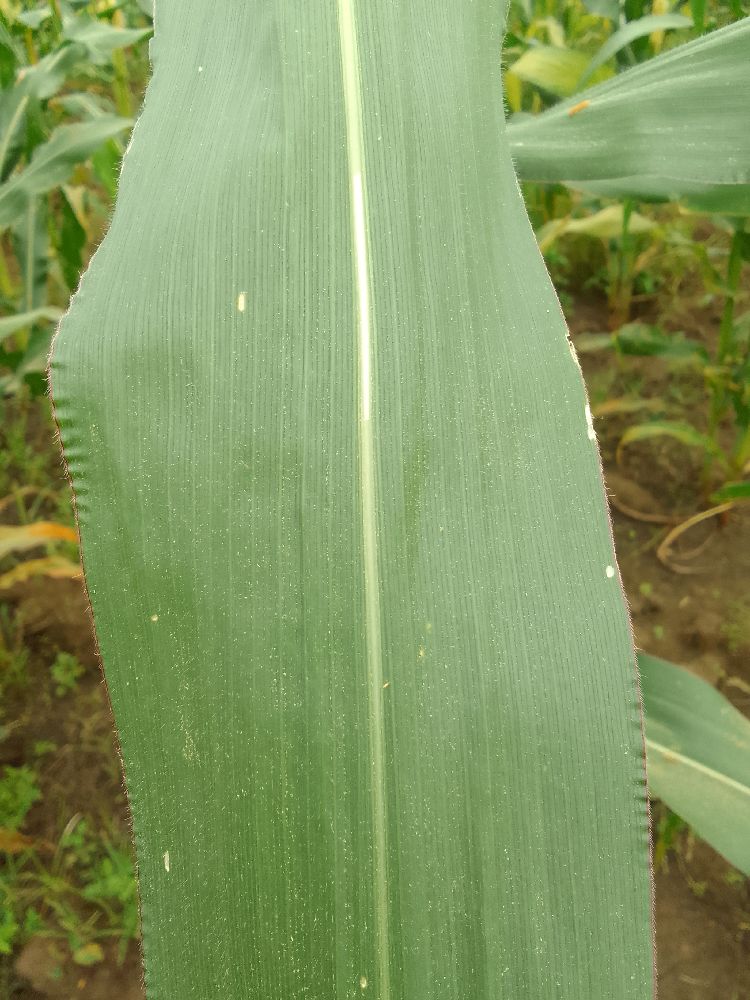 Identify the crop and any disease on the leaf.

maize, healthy
